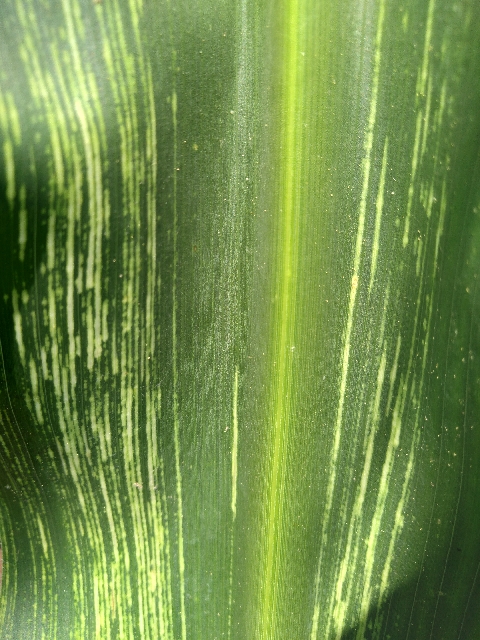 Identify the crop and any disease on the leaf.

maize, maize streak virus
